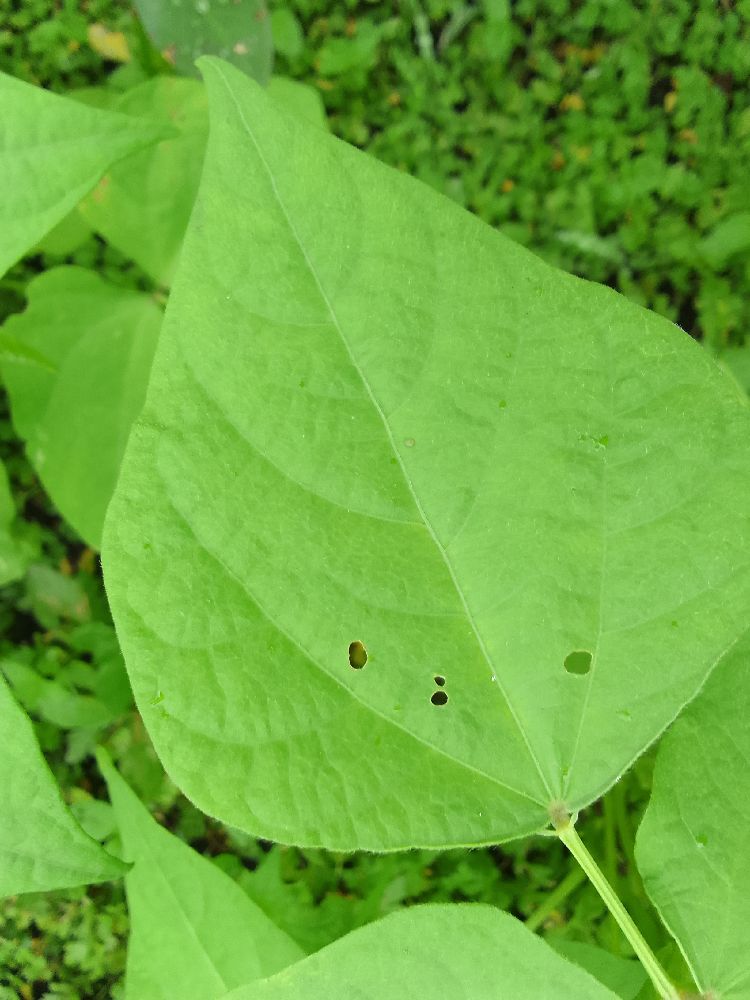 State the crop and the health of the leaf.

common bean, healthy
